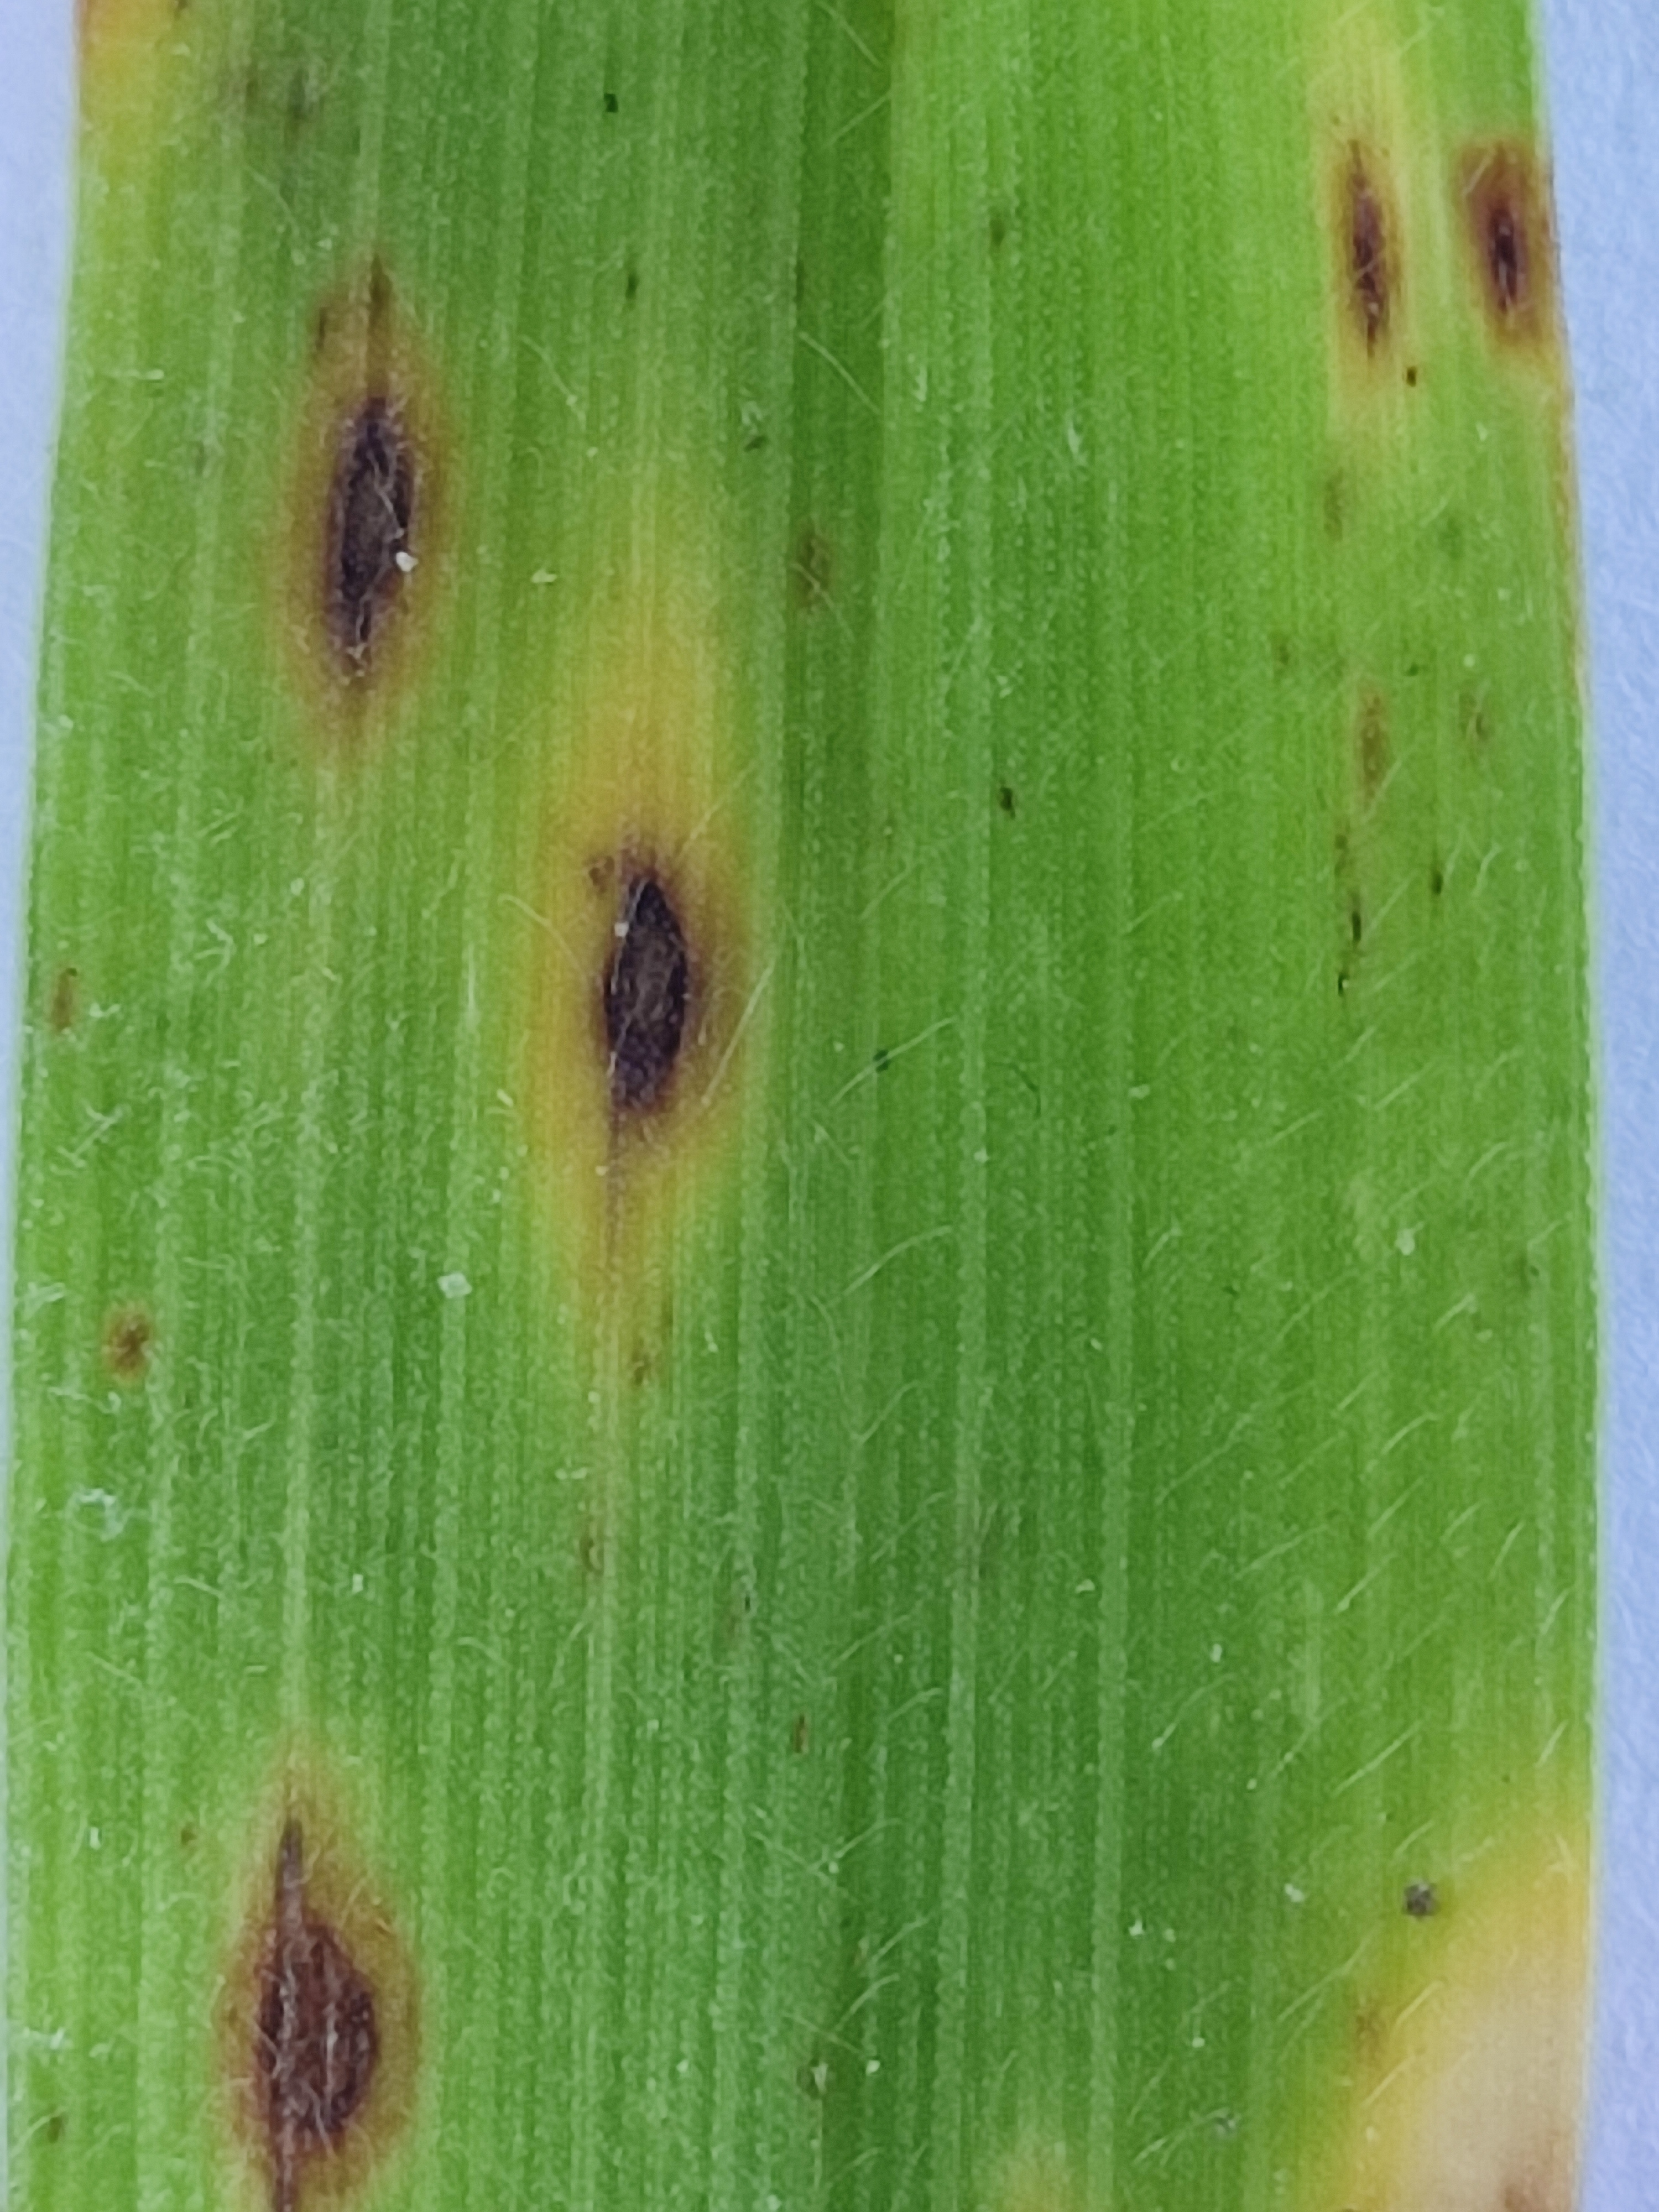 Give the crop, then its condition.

pearl millet, pyricularia sp.
